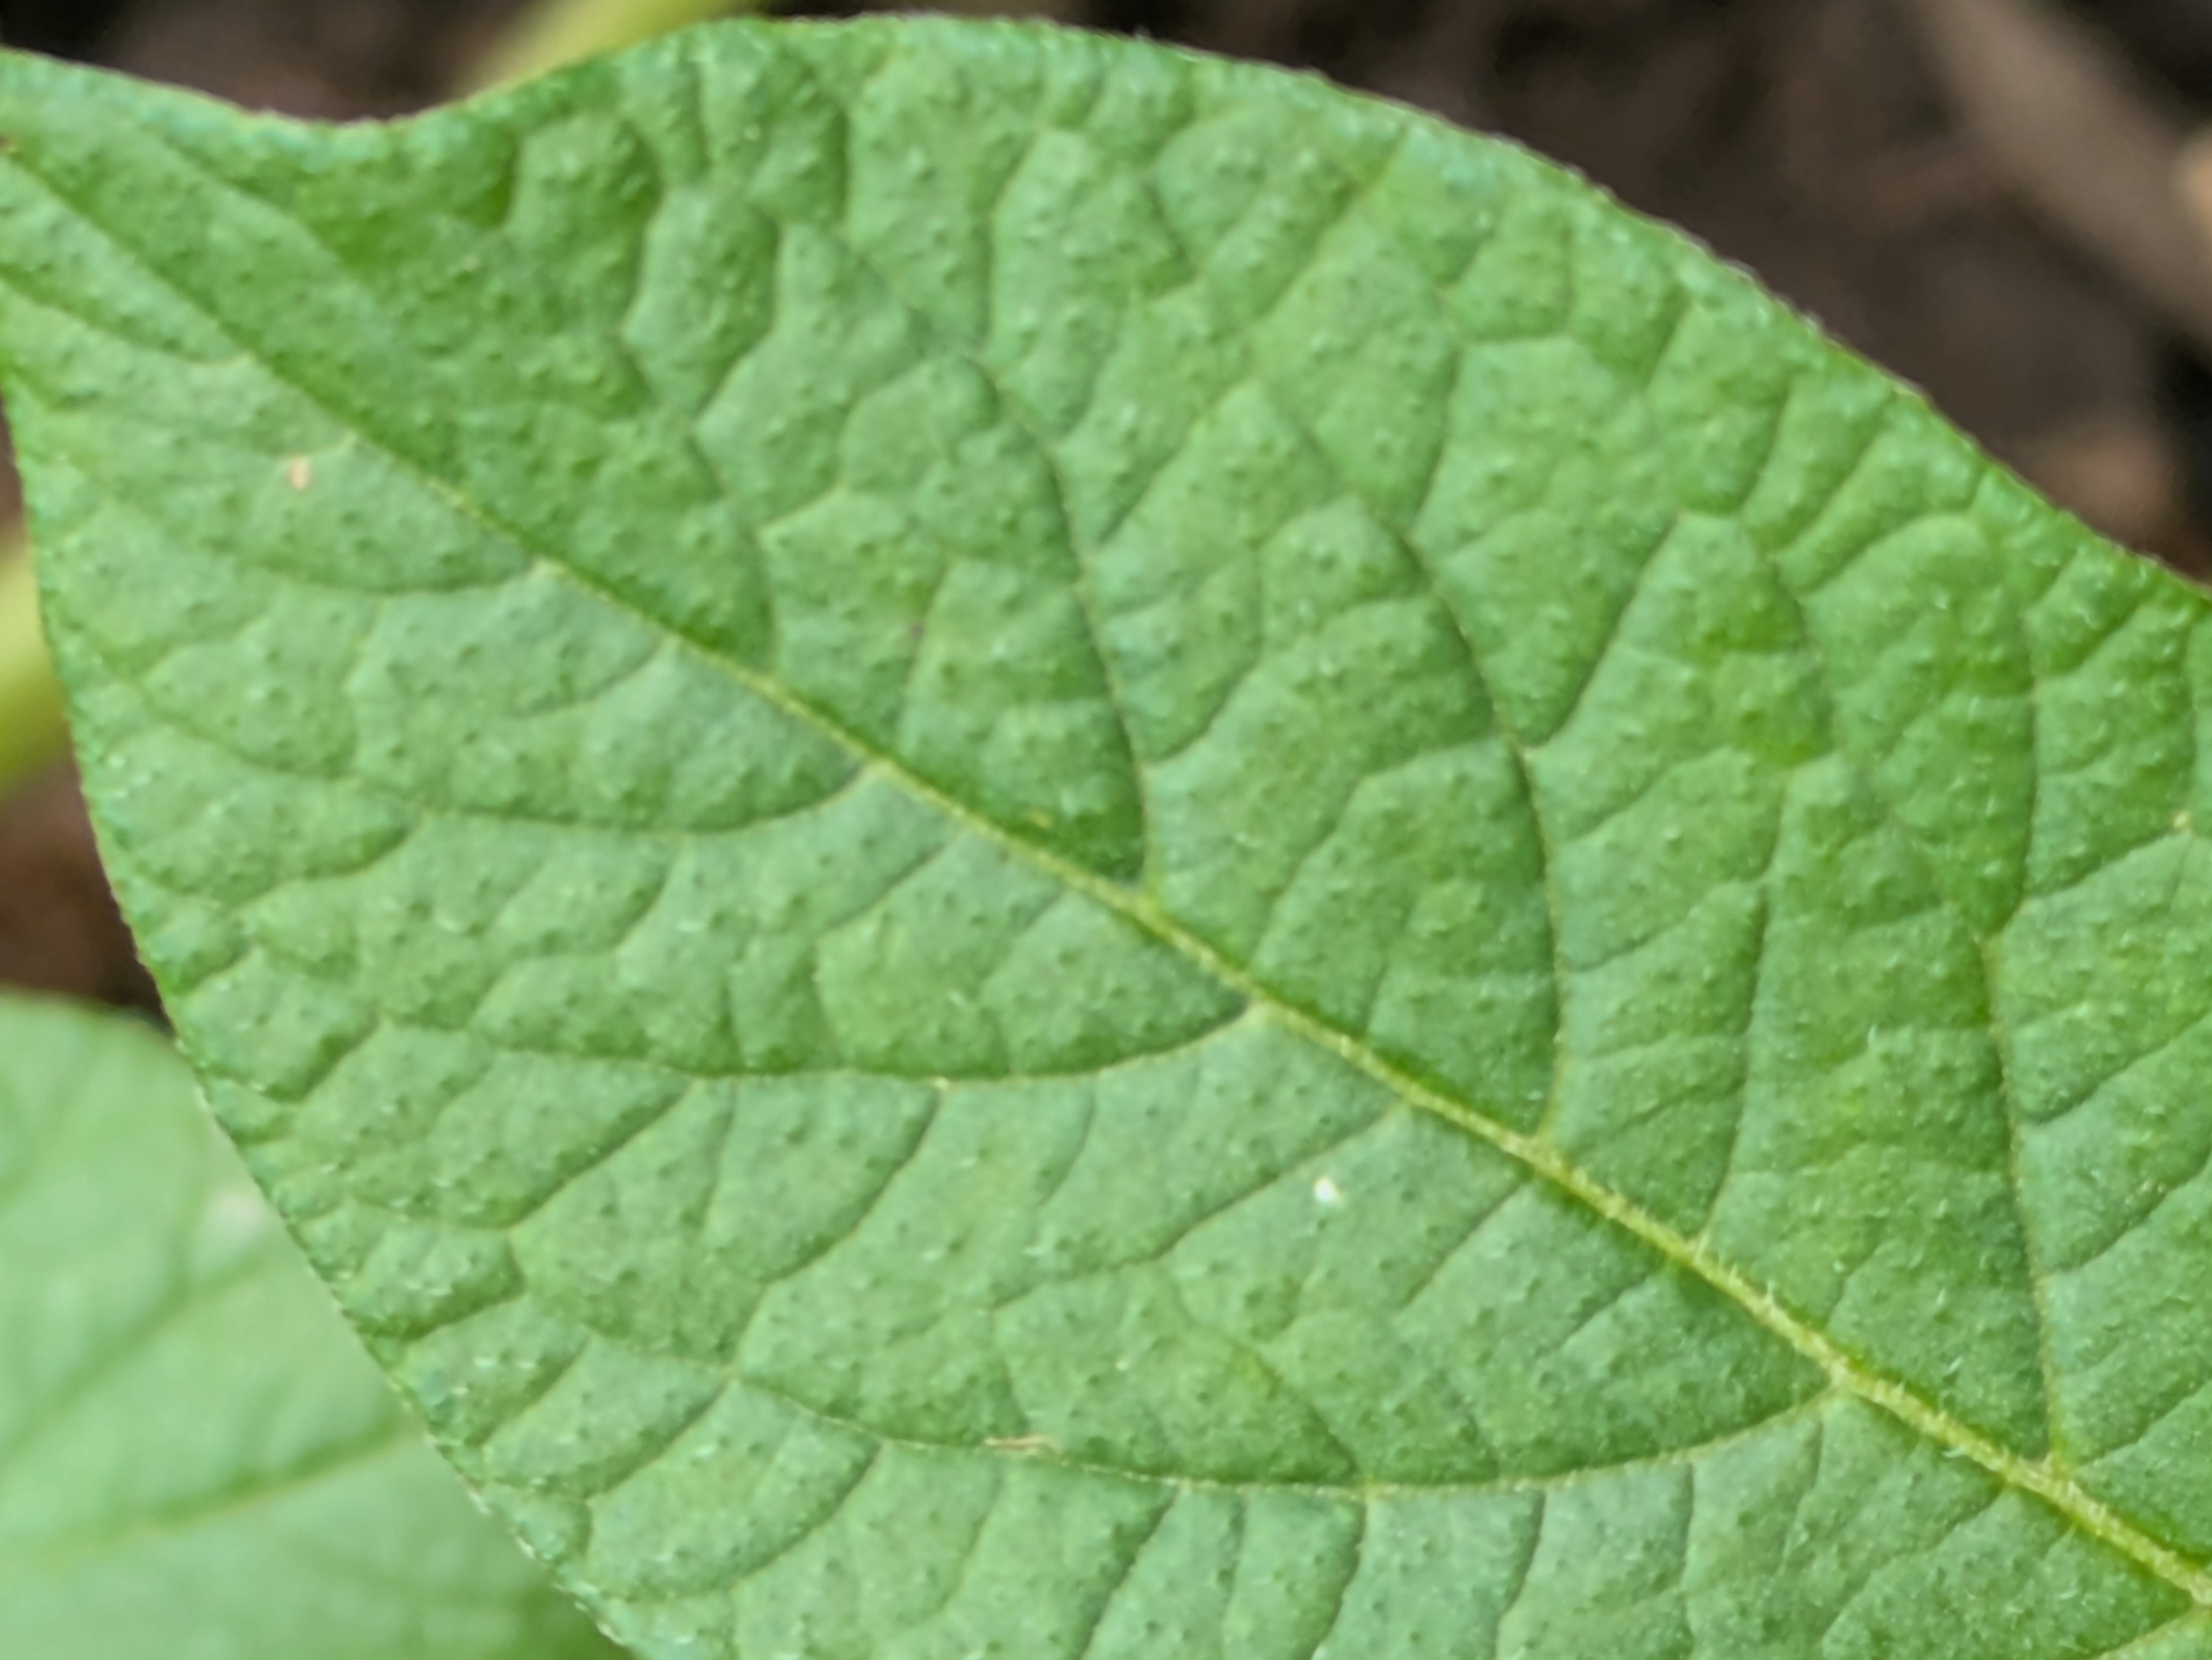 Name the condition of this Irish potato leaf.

healthy
